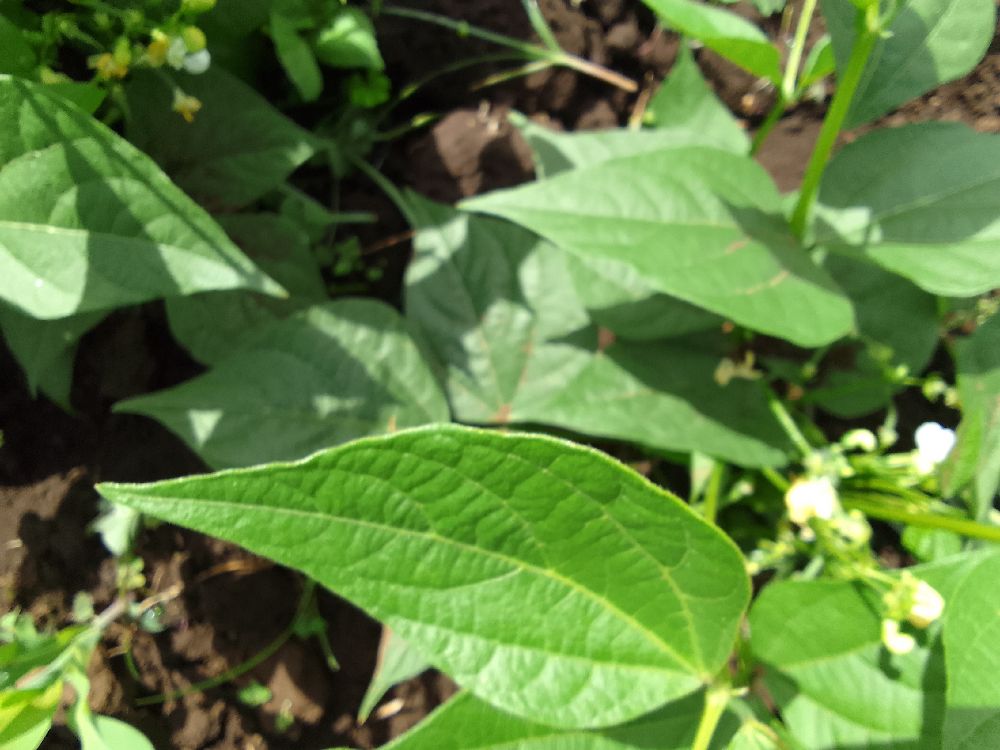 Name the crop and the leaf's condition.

common bean, healthy
